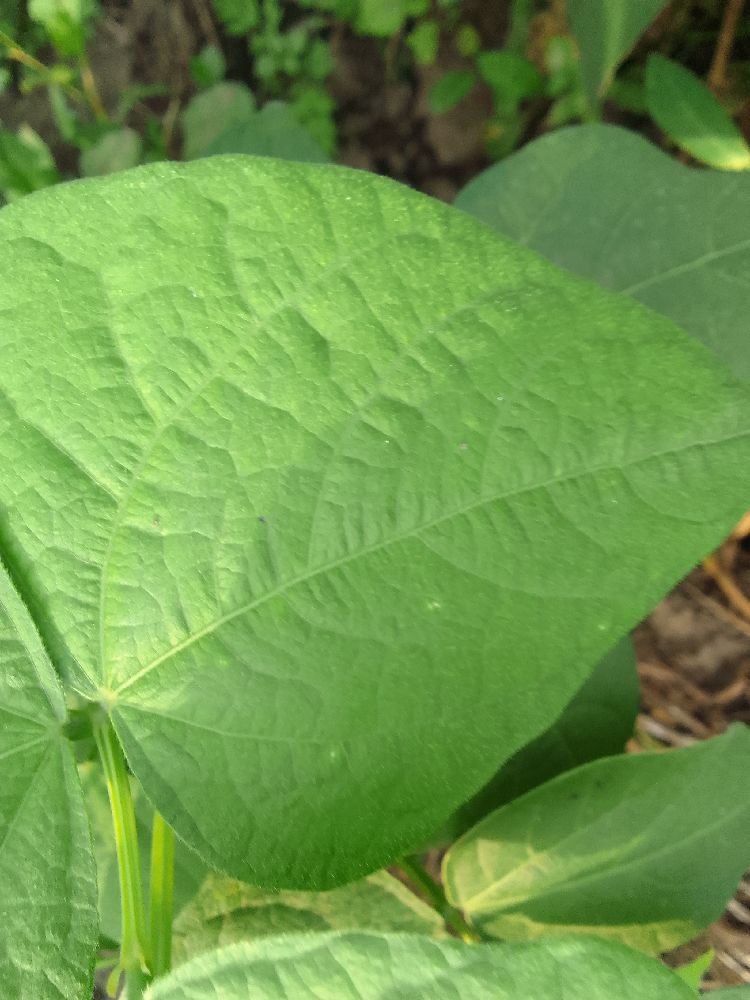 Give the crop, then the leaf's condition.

common bean, healthy
